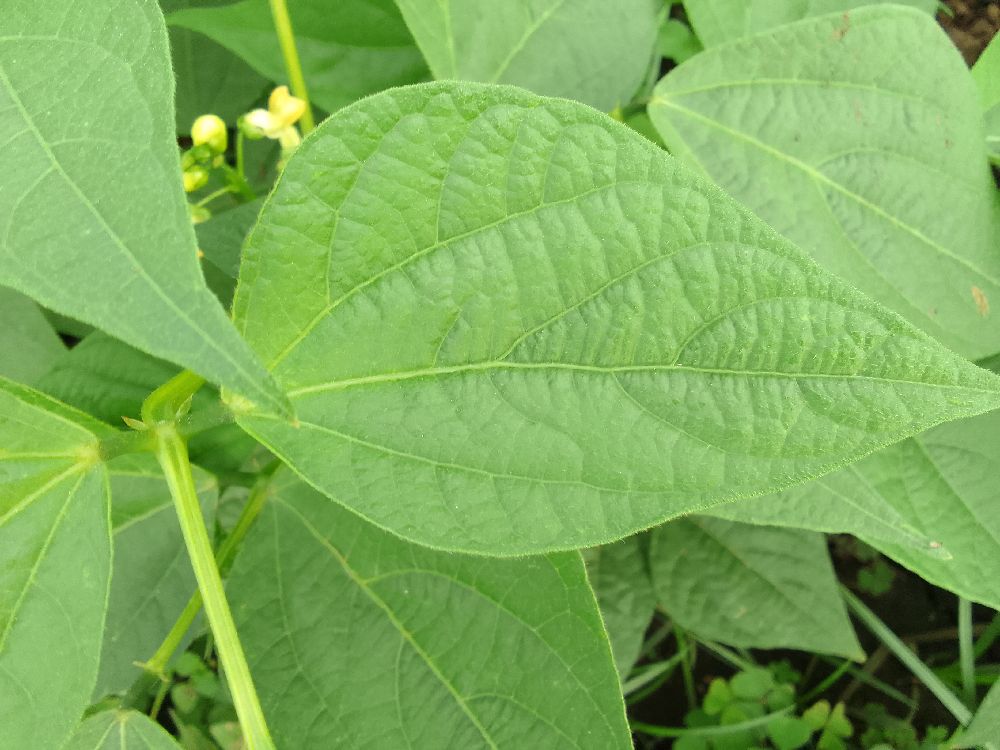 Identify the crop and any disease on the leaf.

common bean, healthy
